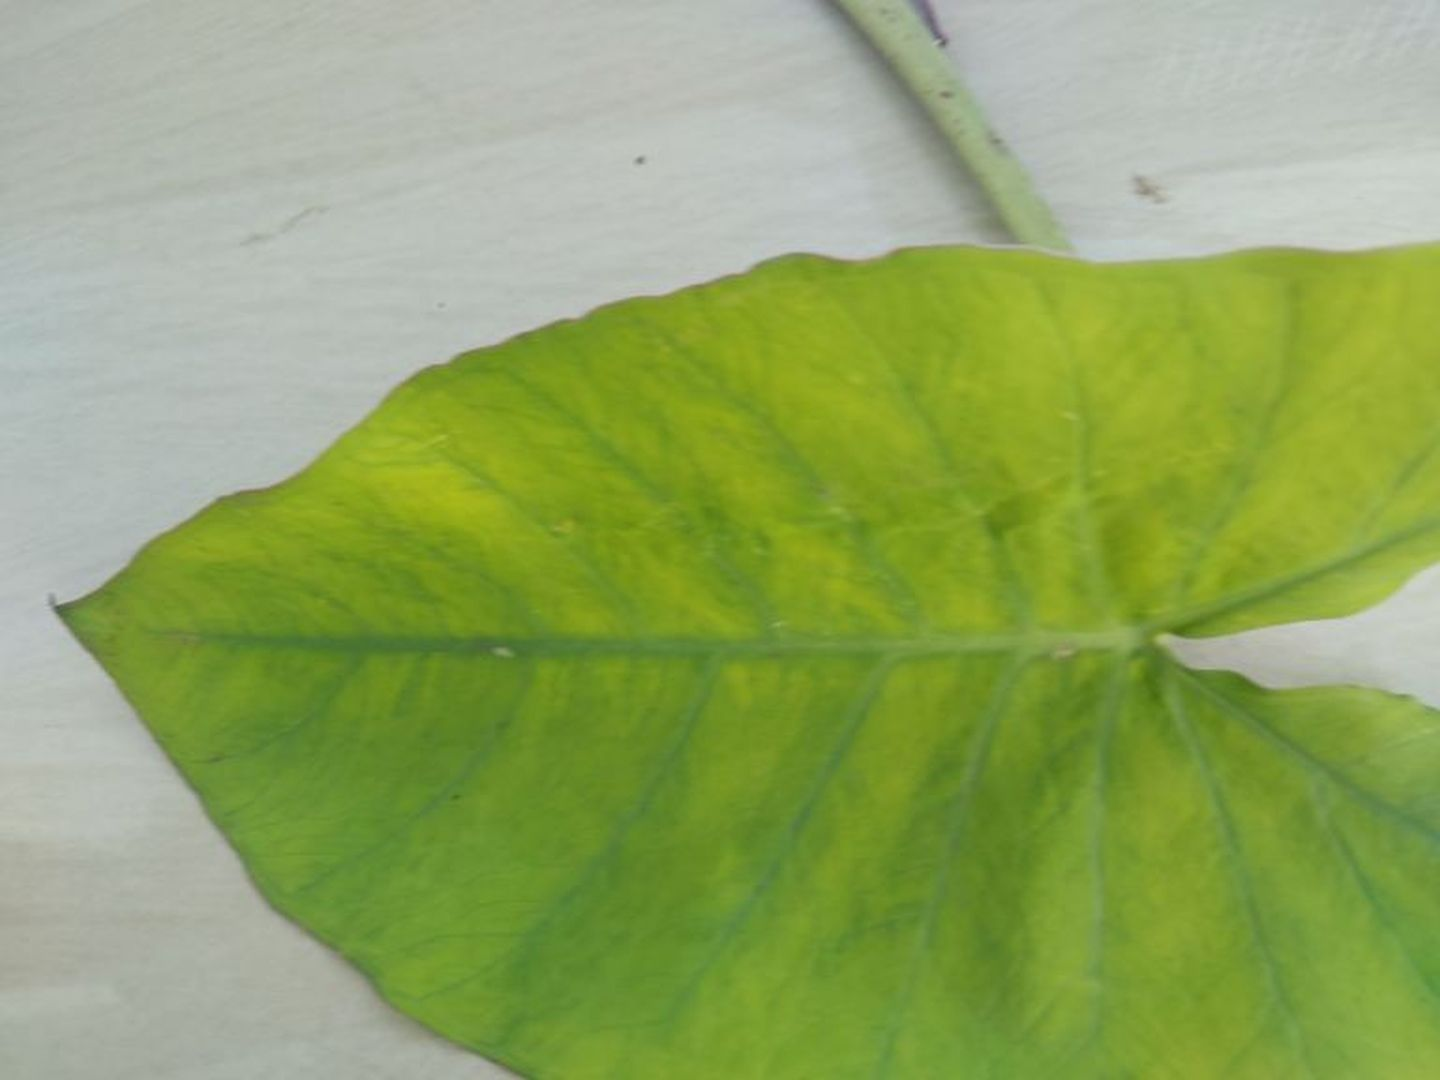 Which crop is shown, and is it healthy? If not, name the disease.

taro, mosaic
